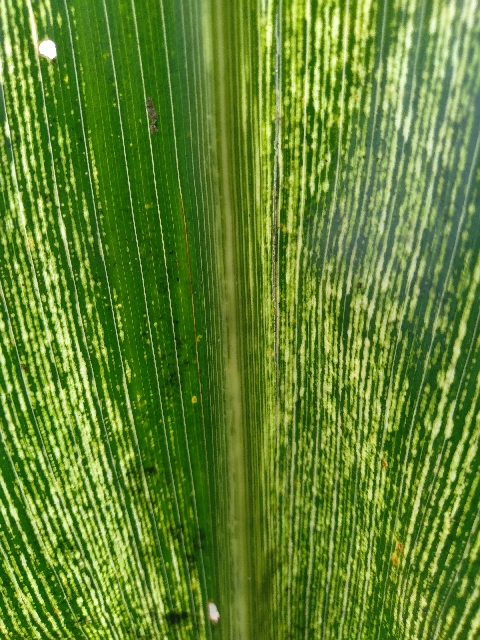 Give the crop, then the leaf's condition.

maize, maize streak virus
